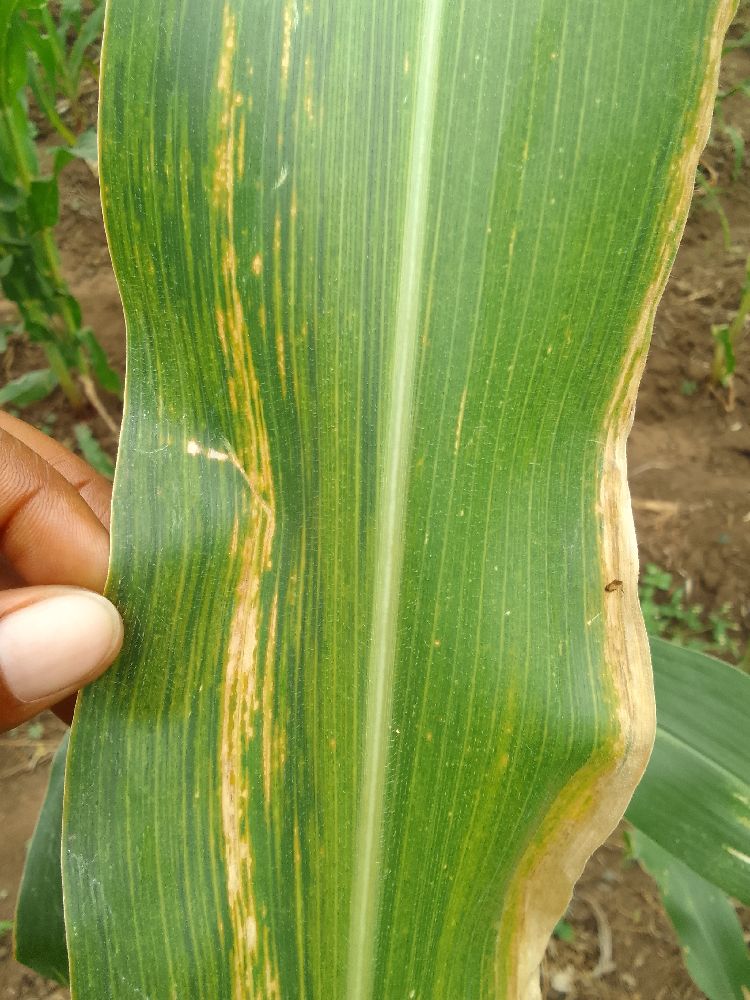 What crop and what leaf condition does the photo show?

maize, maize lethal necrosis
